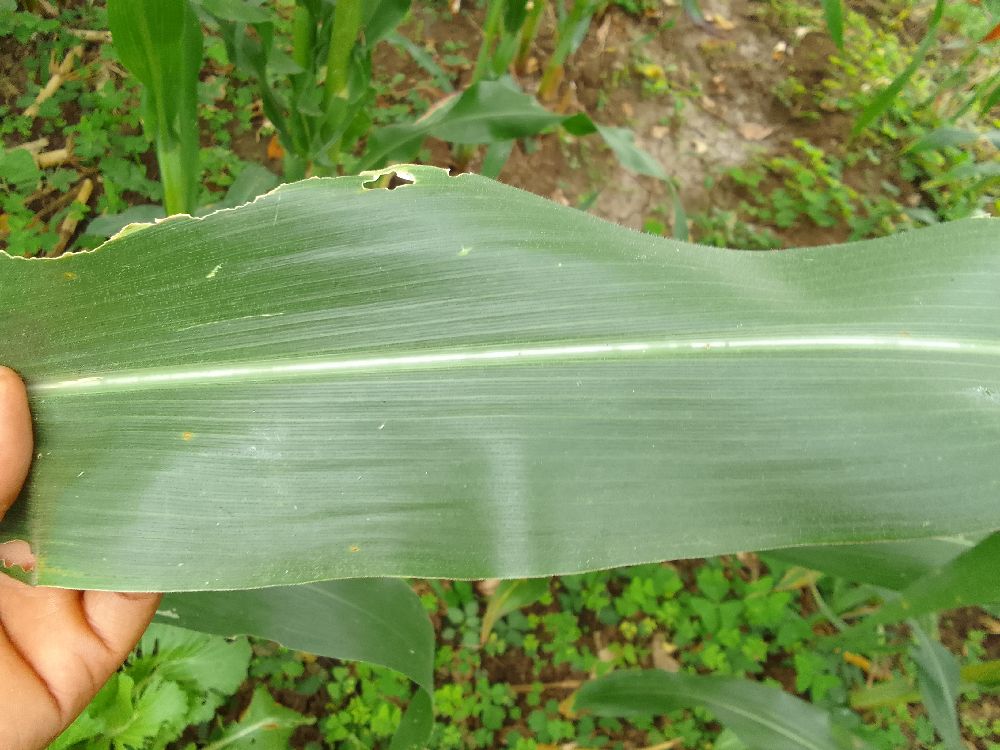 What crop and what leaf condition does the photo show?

maize, healthy
